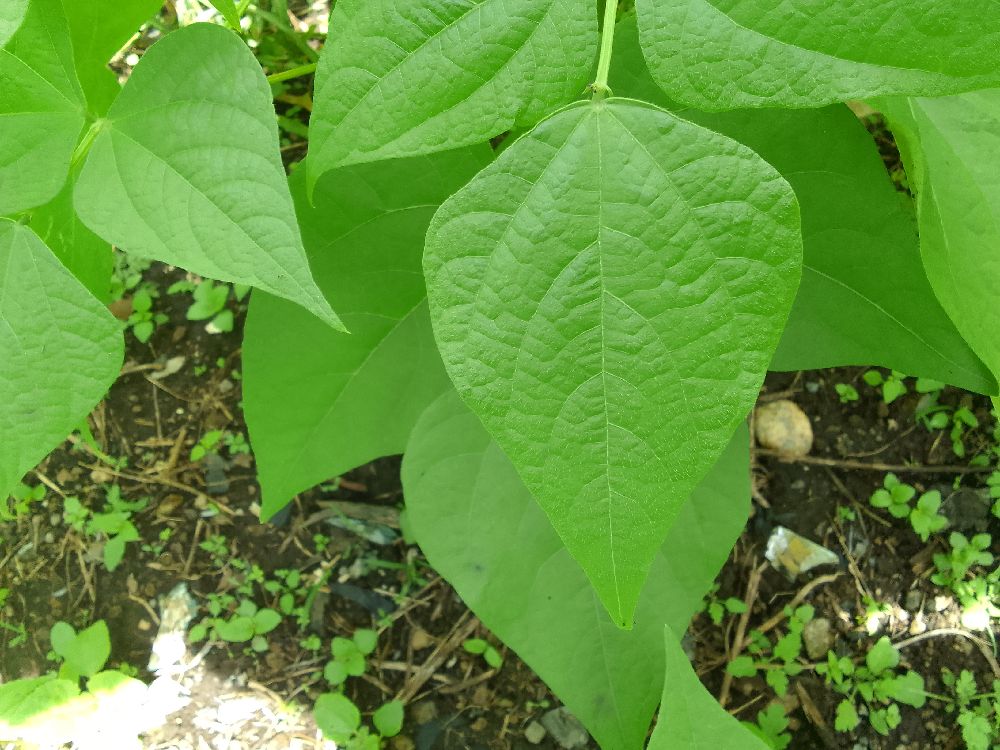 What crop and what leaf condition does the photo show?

common bean, healthy
